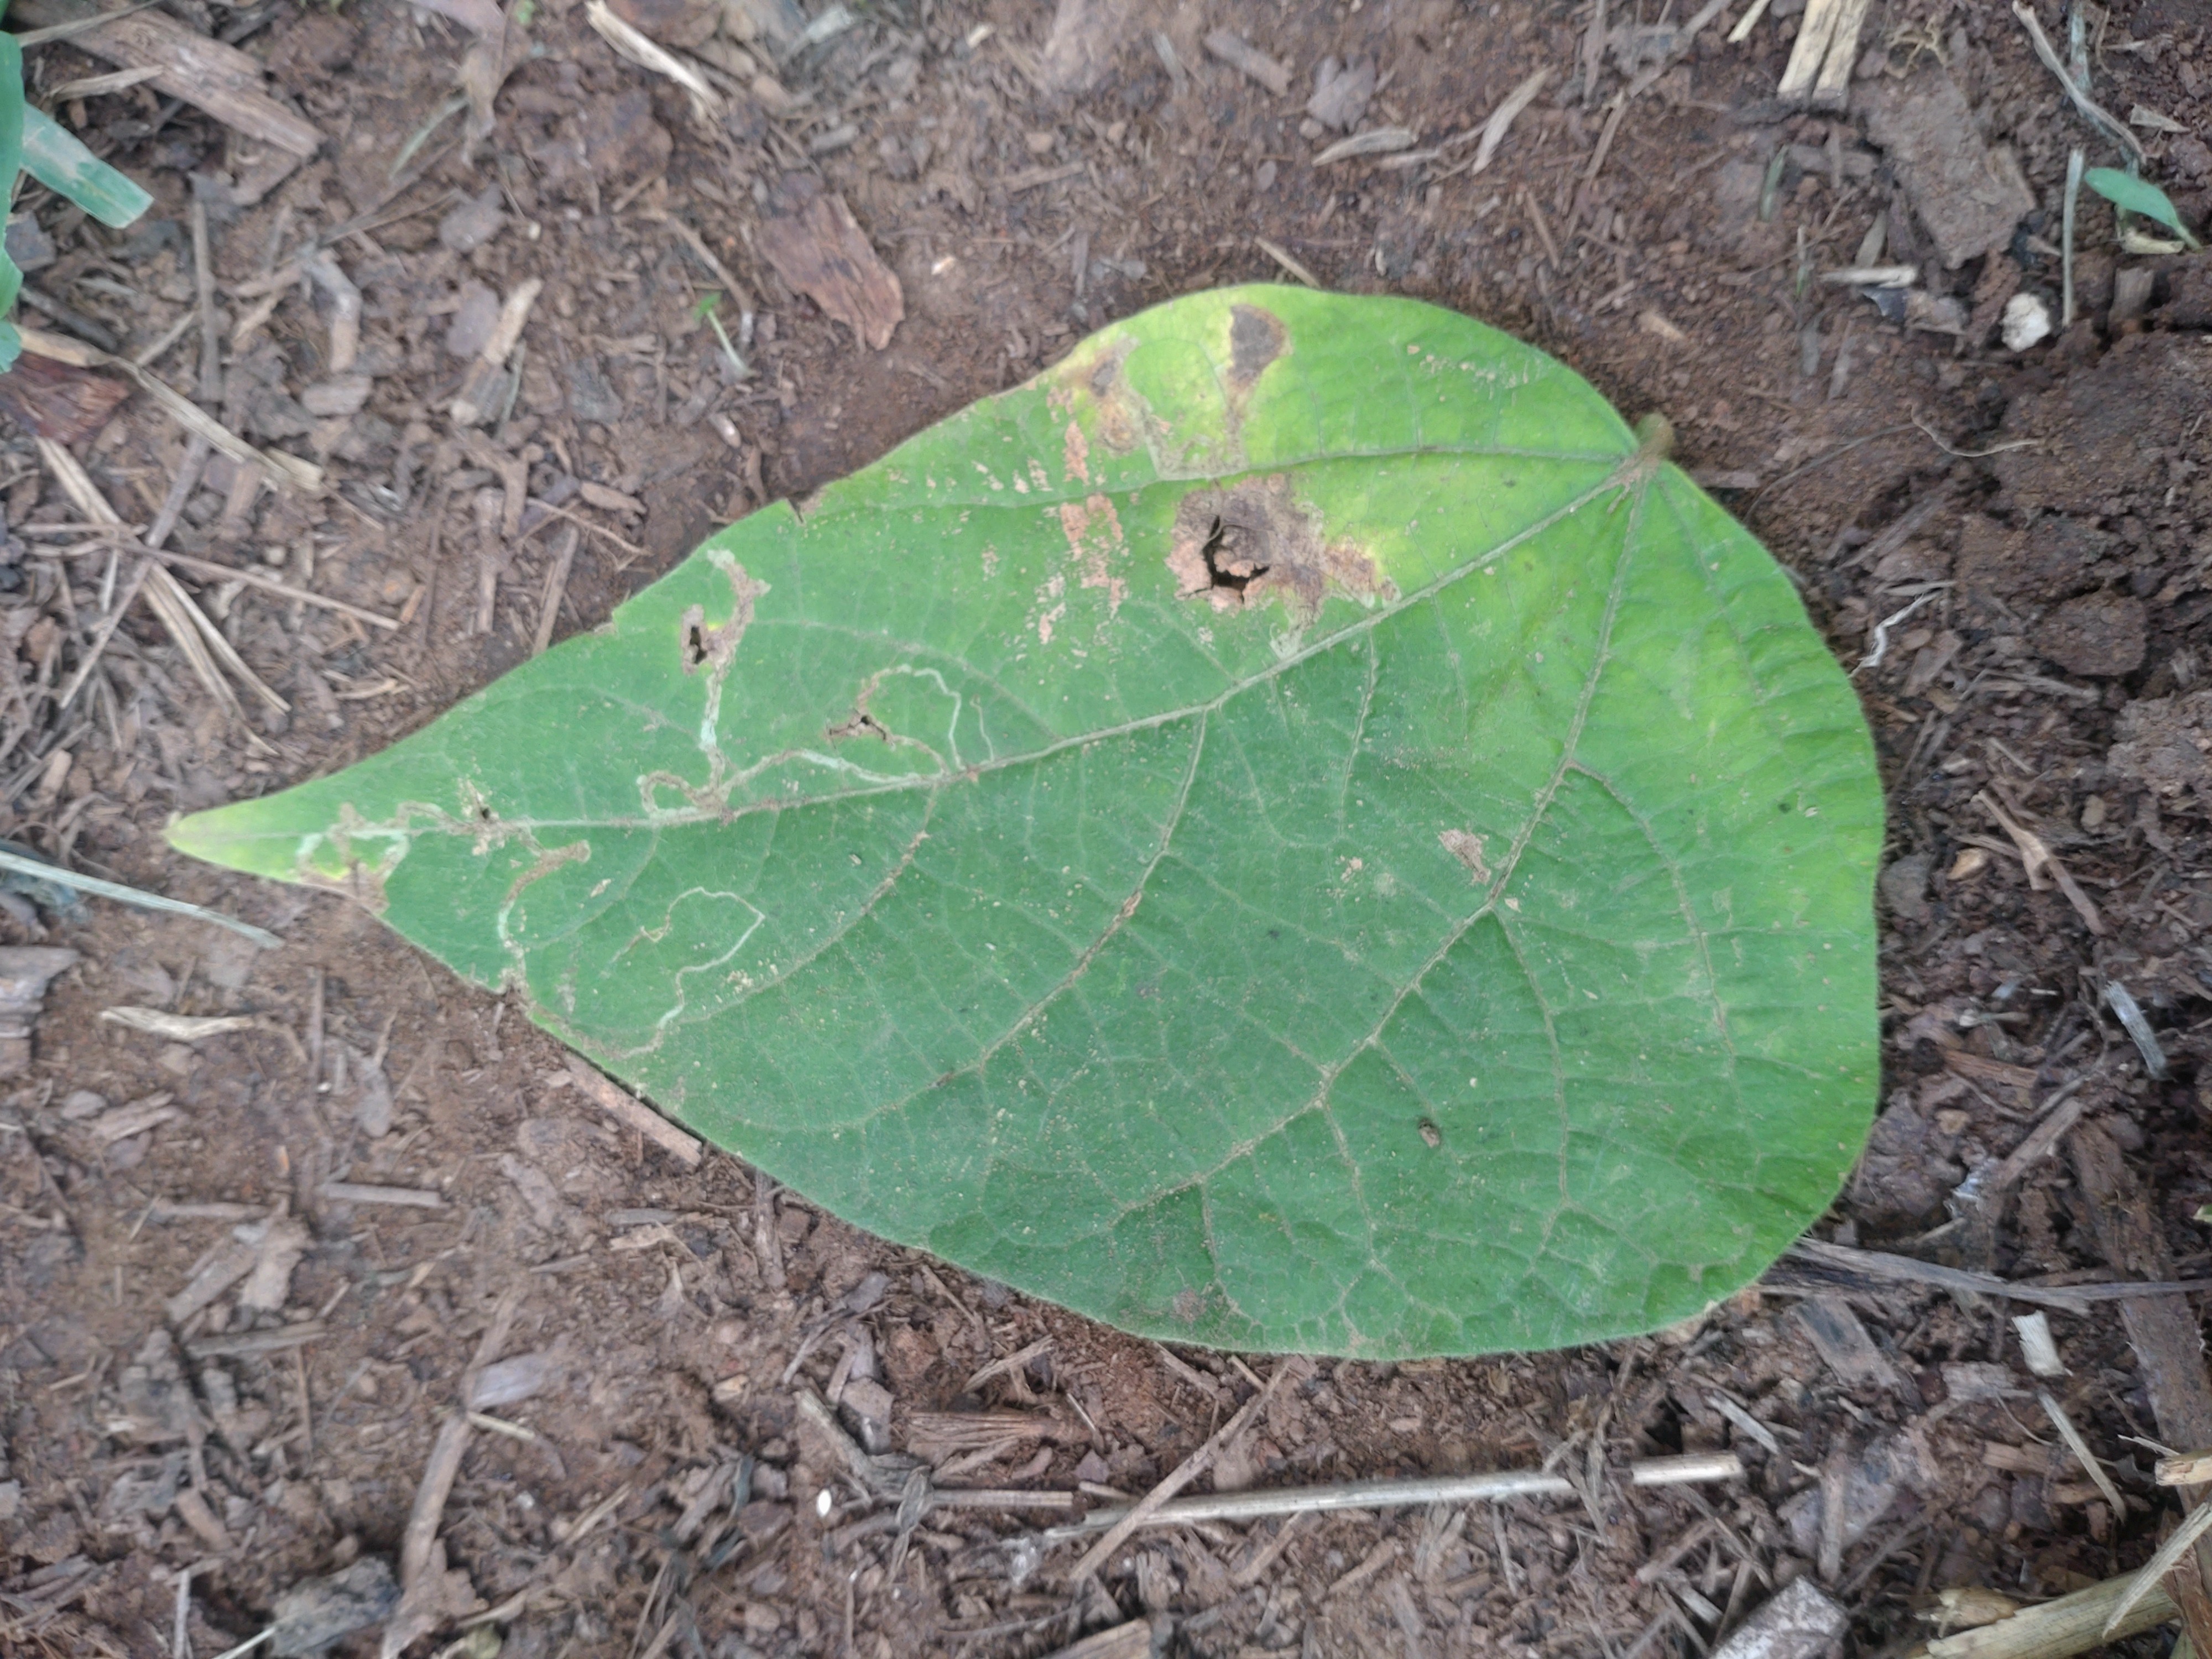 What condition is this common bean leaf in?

anthracnose
